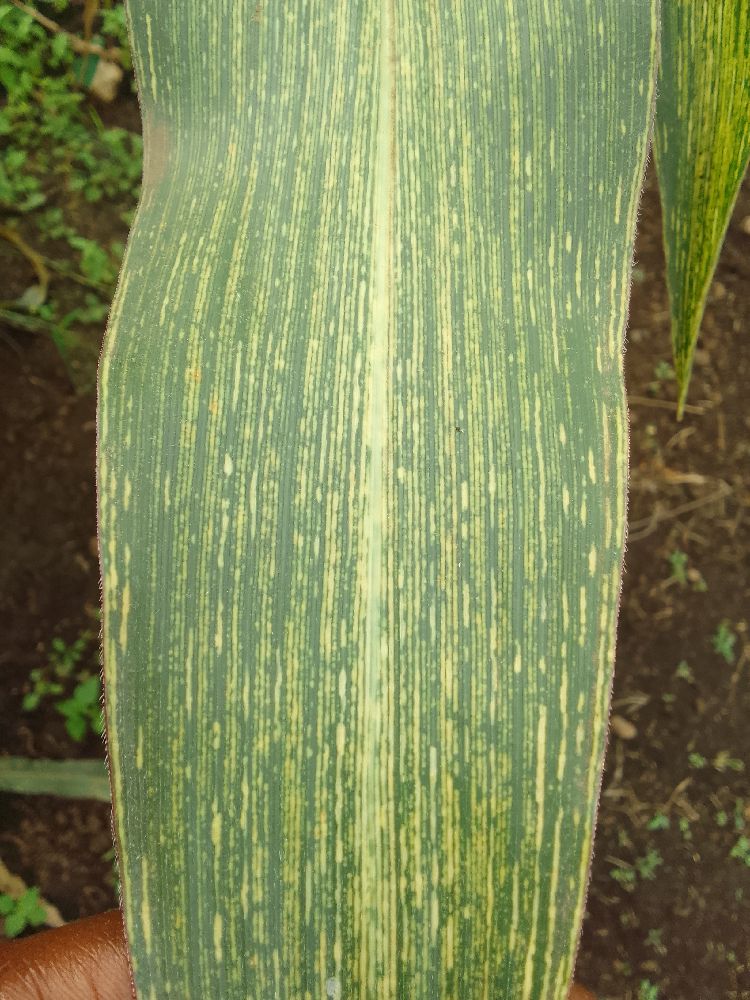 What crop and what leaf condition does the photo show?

maize, maize streak virus
